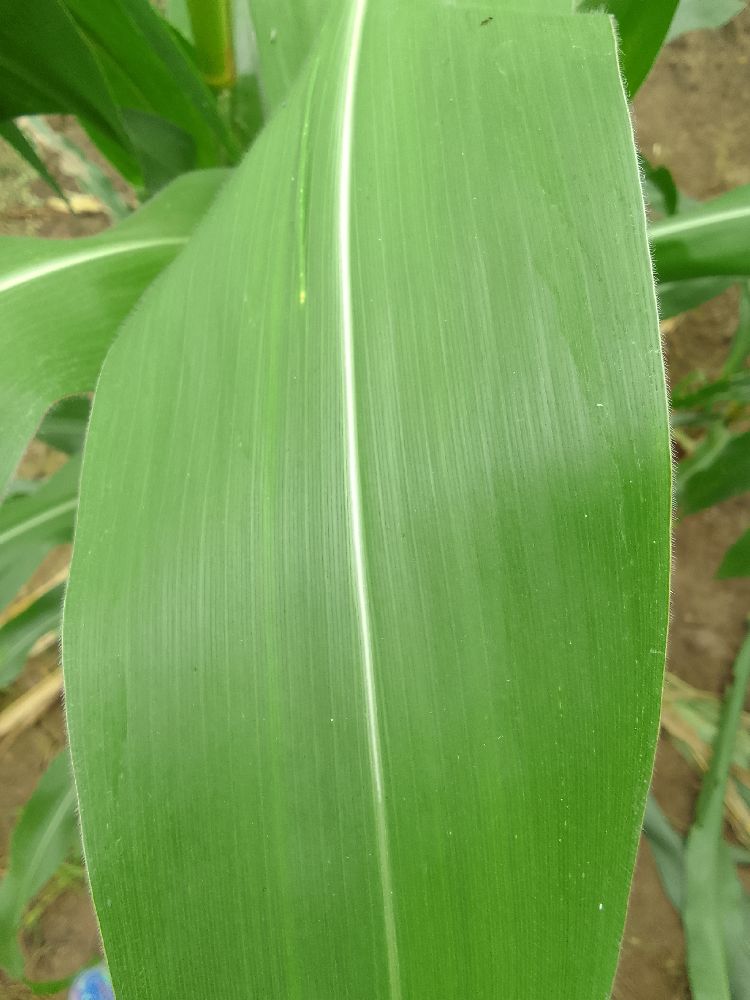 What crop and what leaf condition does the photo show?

maize, healthy
